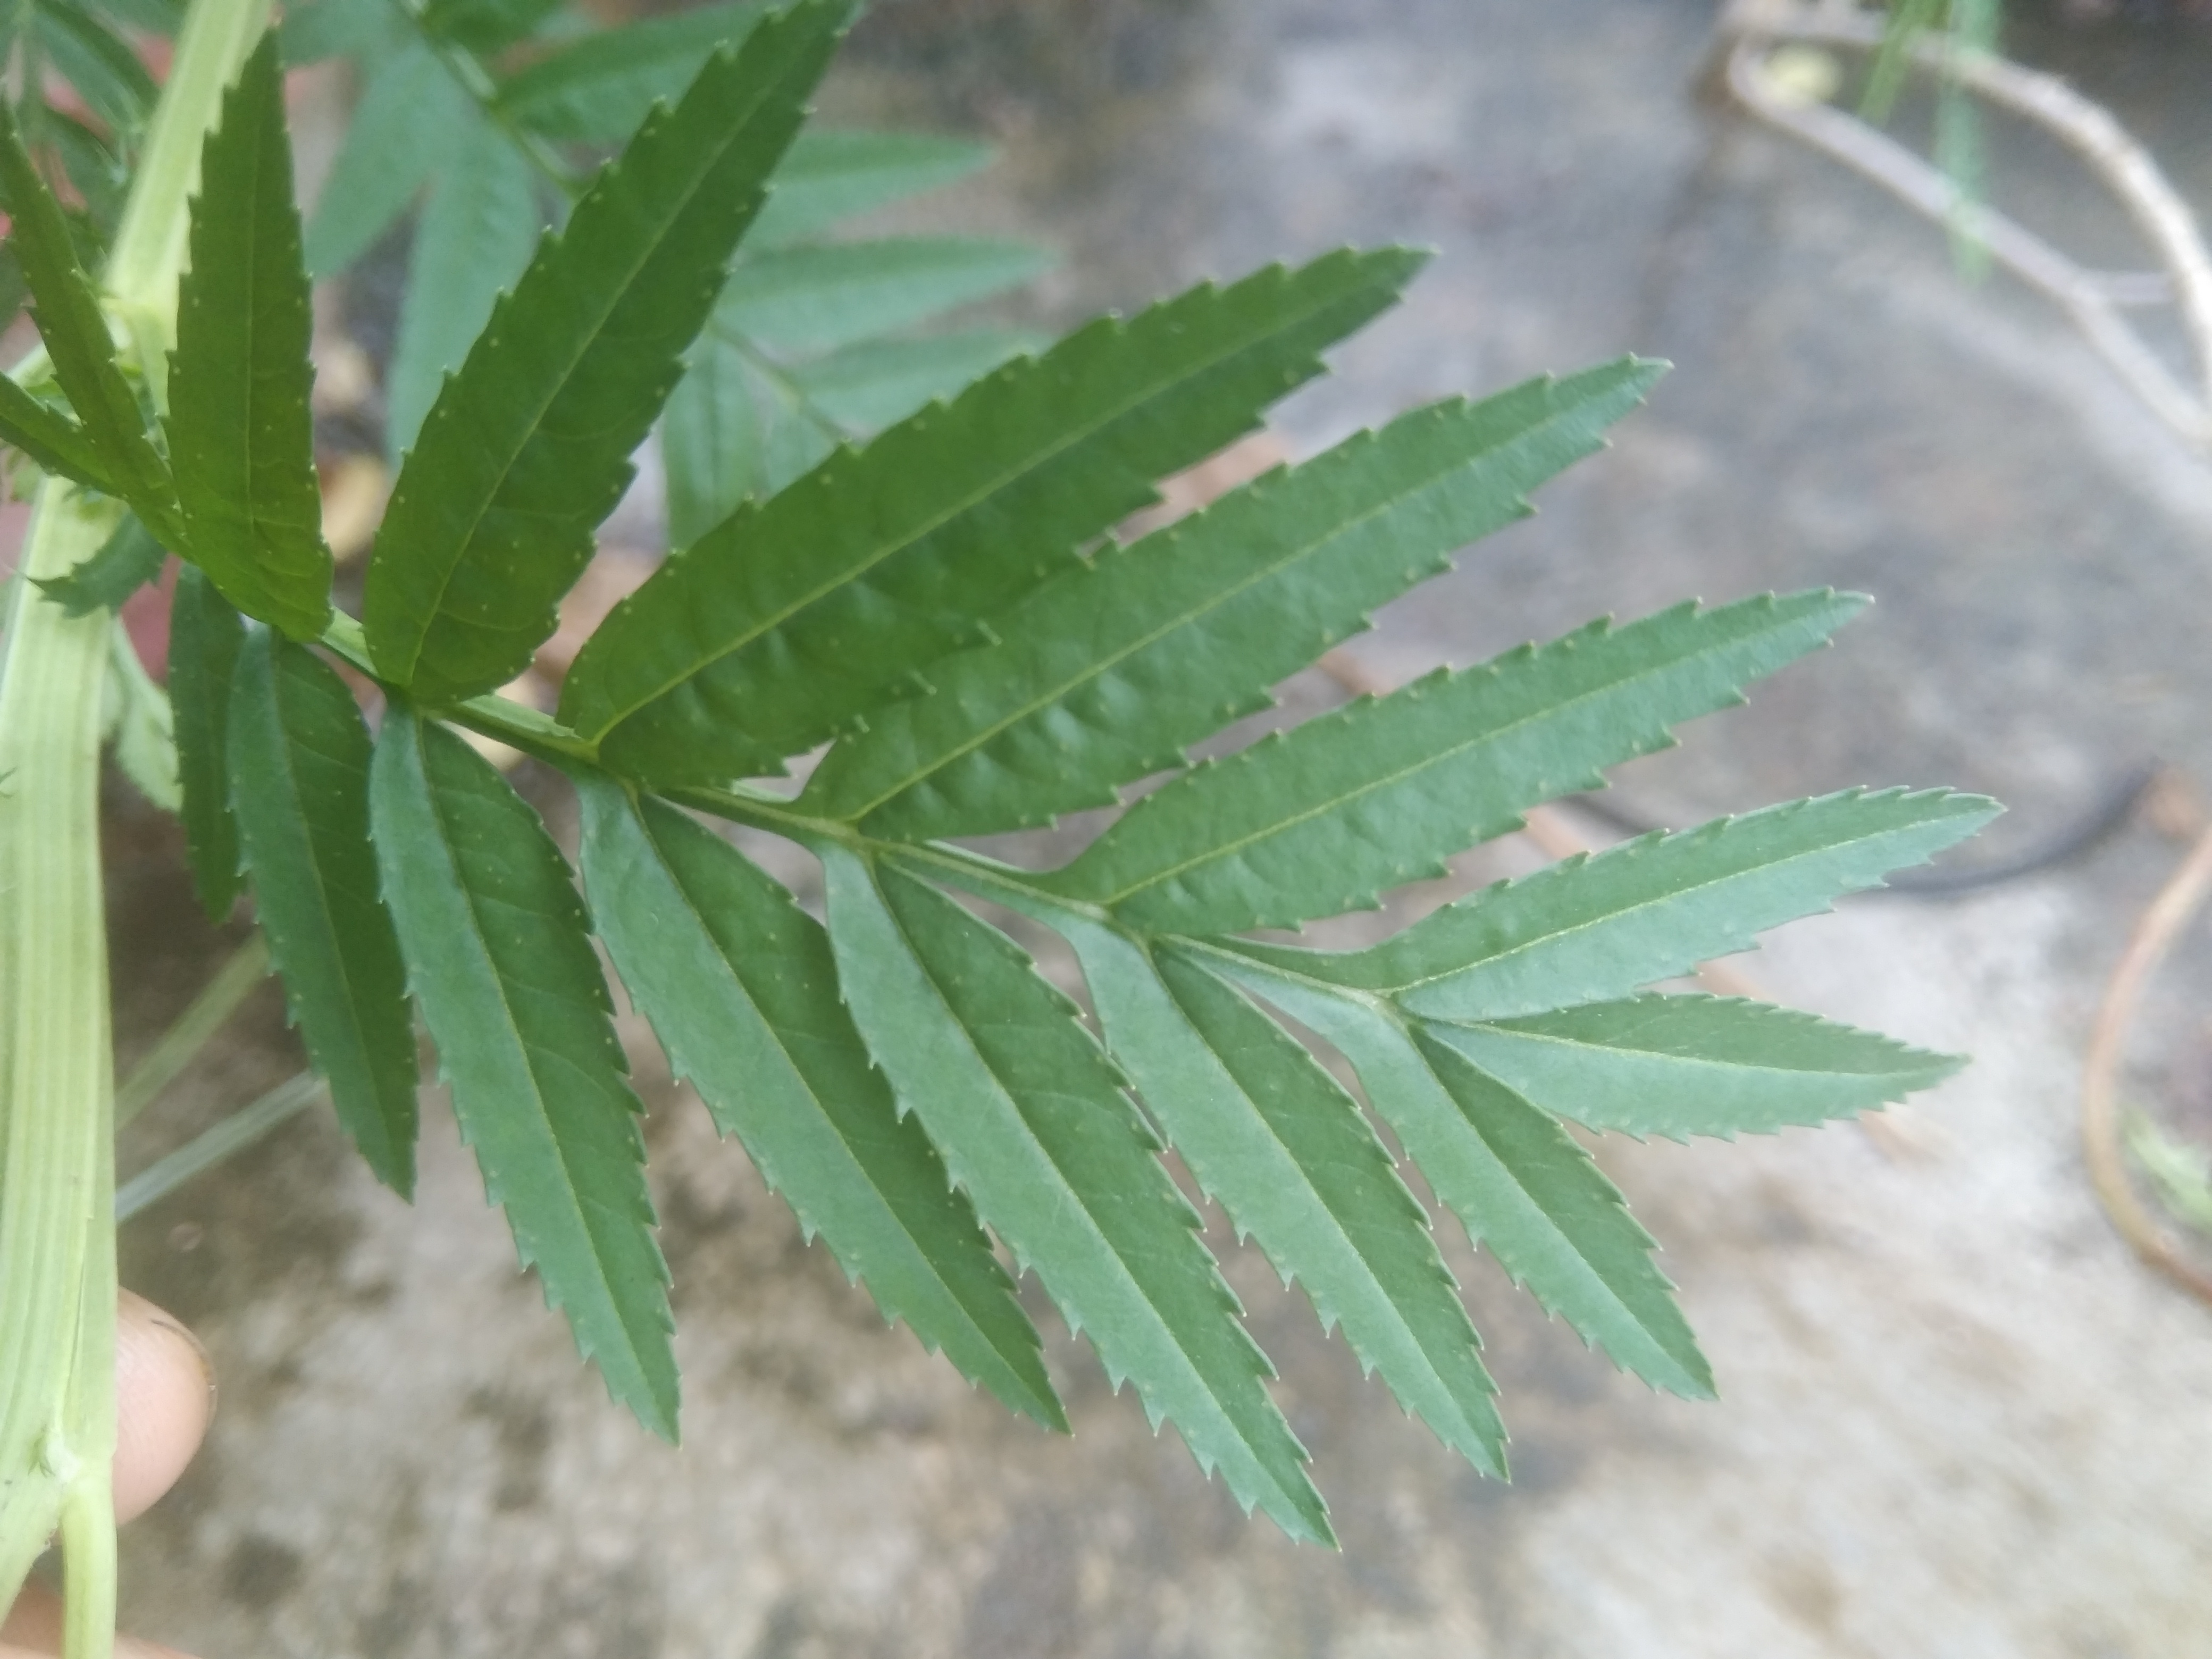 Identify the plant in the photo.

marigold
